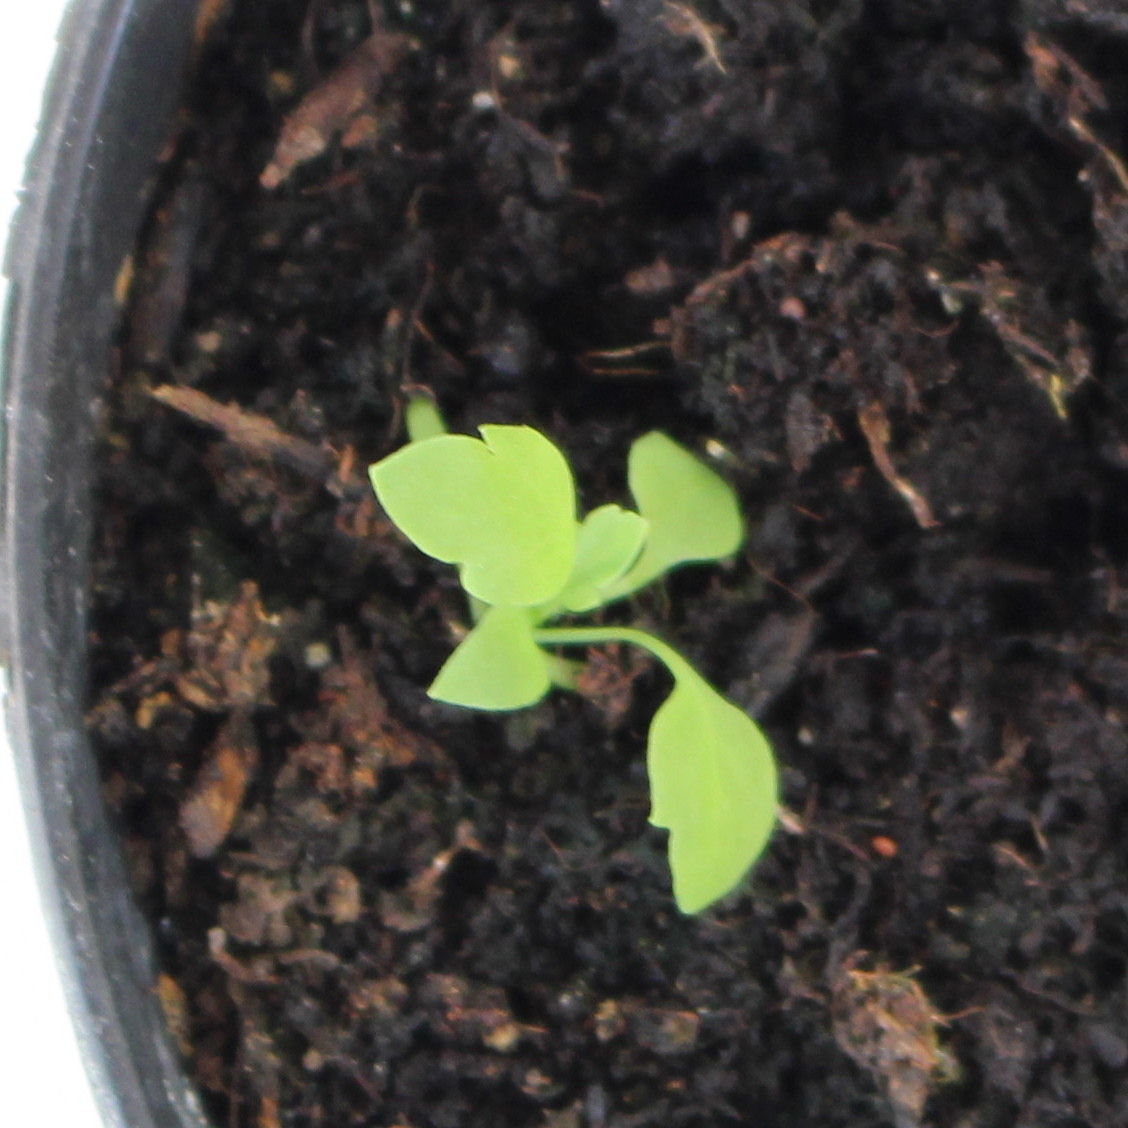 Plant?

Papaver rhoeas
